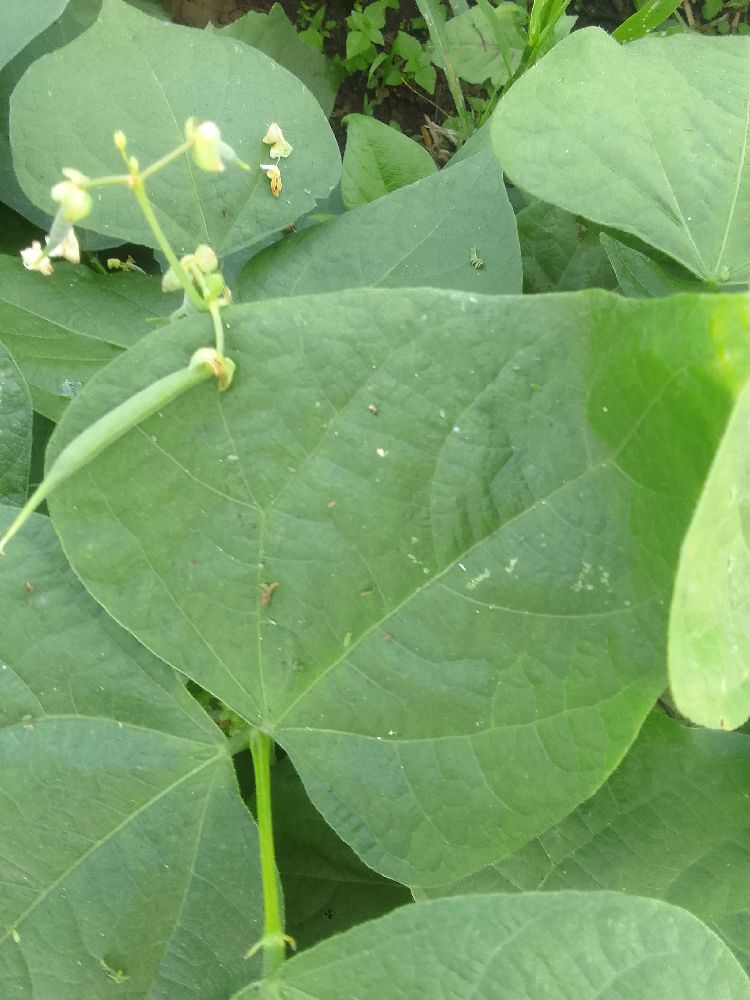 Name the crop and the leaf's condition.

common bean, healthy
